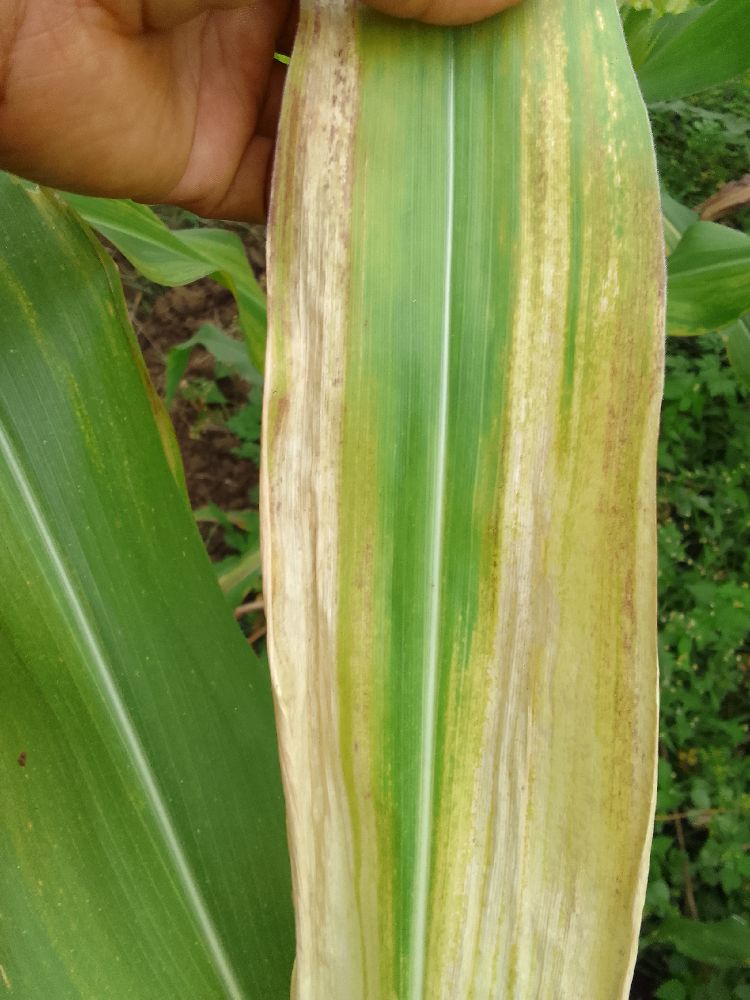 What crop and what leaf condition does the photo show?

maize, maize lethal necrosis
